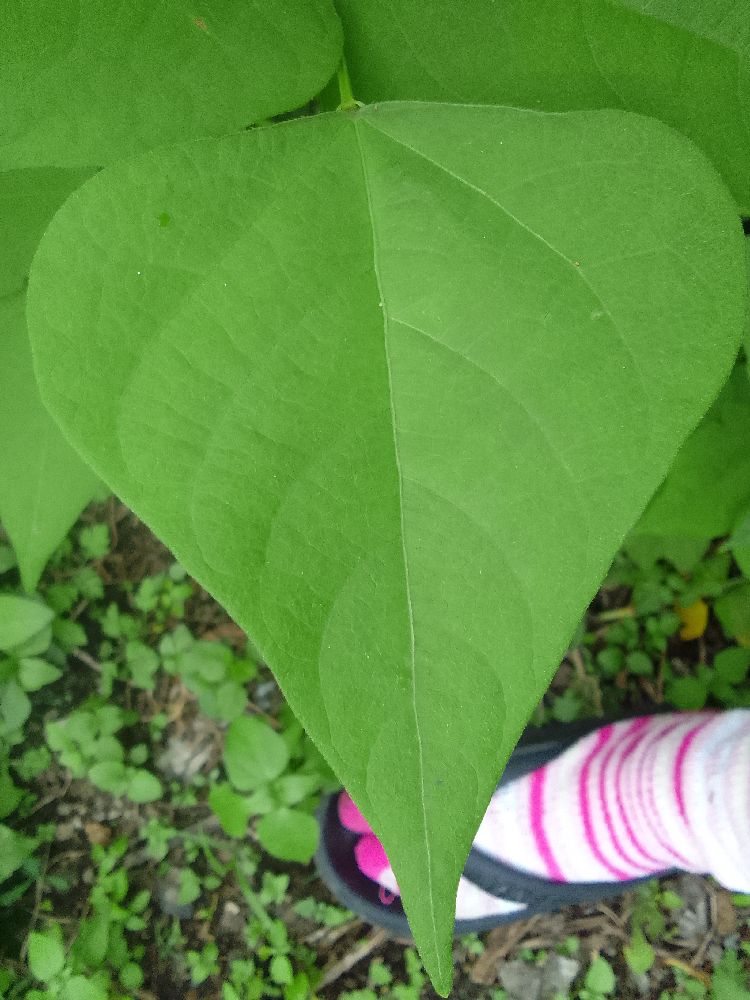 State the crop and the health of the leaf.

common bean, healthy
